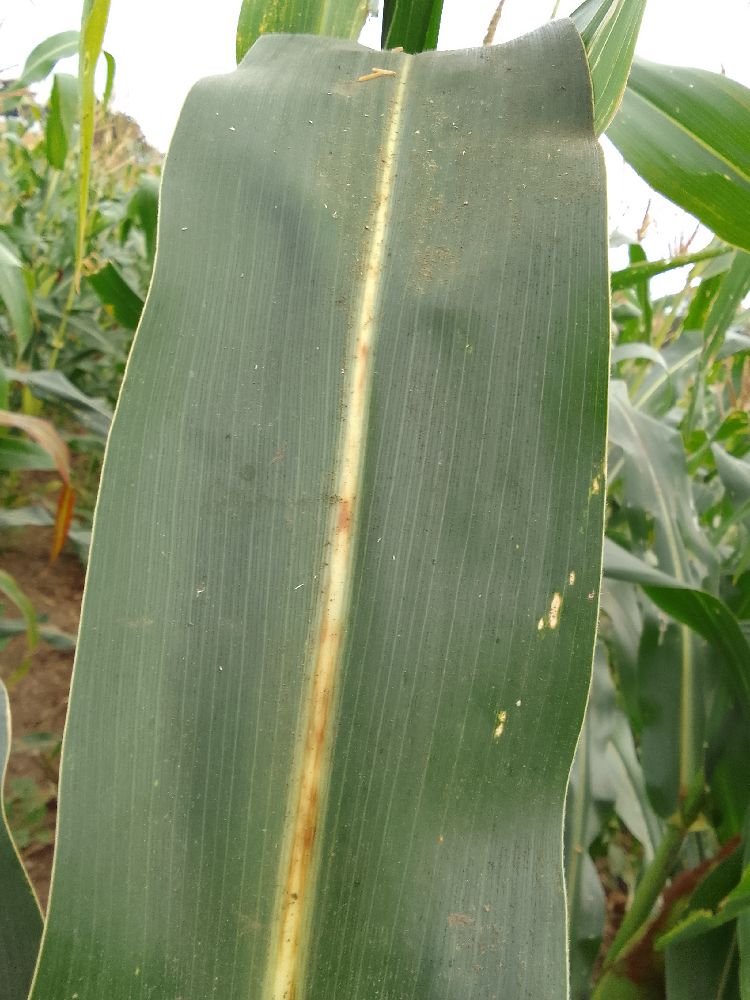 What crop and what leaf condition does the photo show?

maize, healthy
